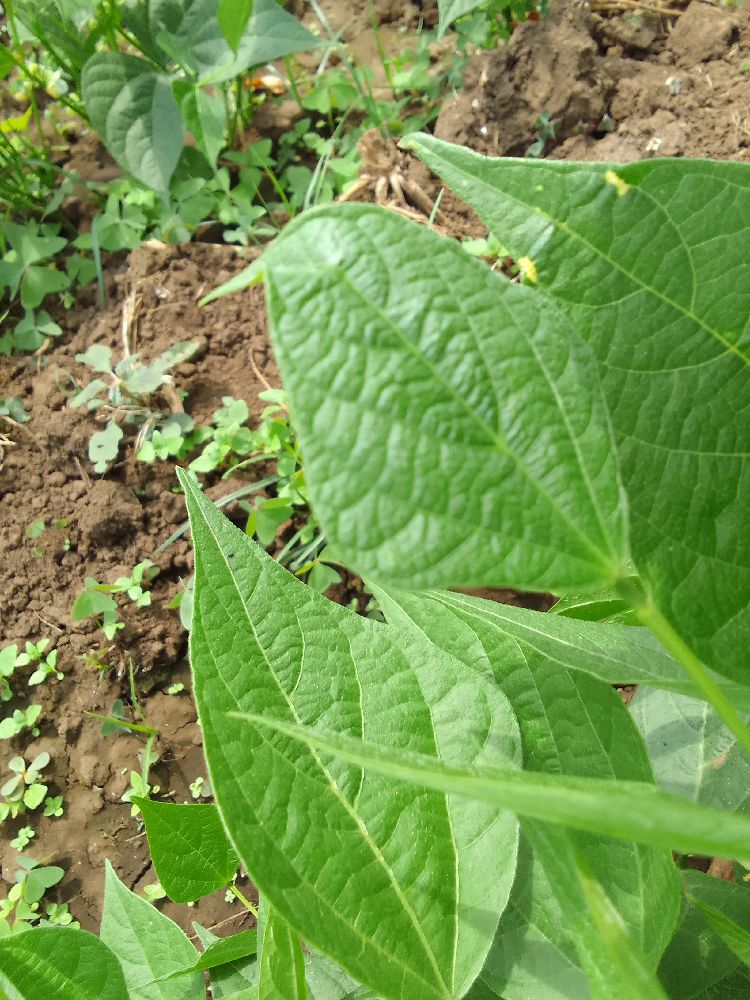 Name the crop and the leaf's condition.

common bean, healthy
